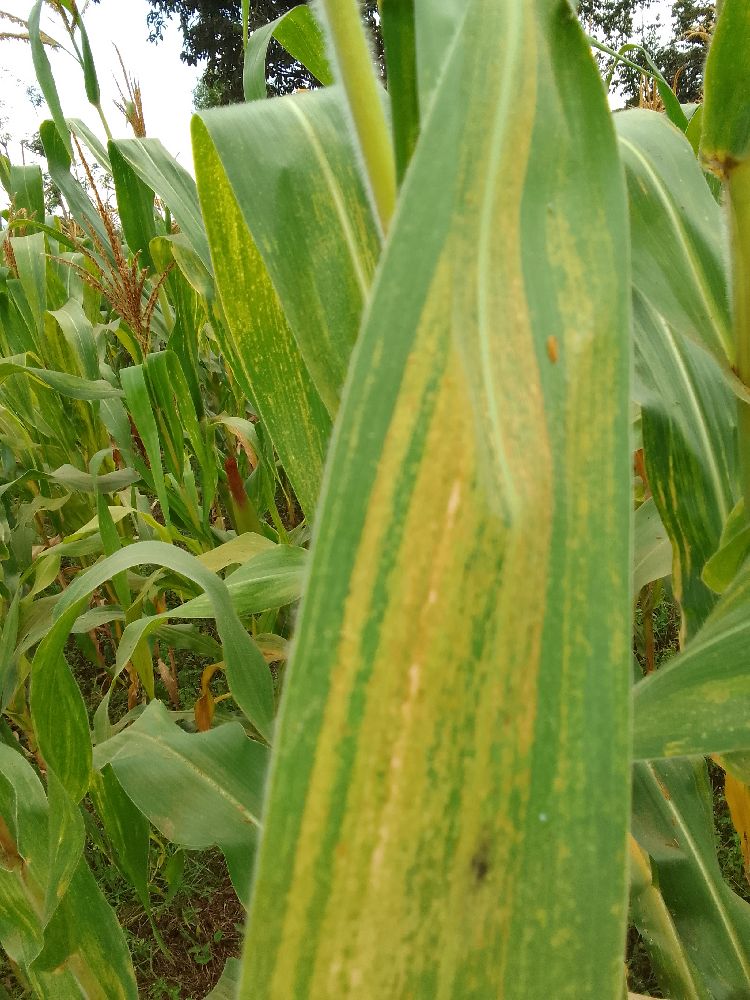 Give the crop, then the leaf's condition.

maize, maize lethal necrosis
